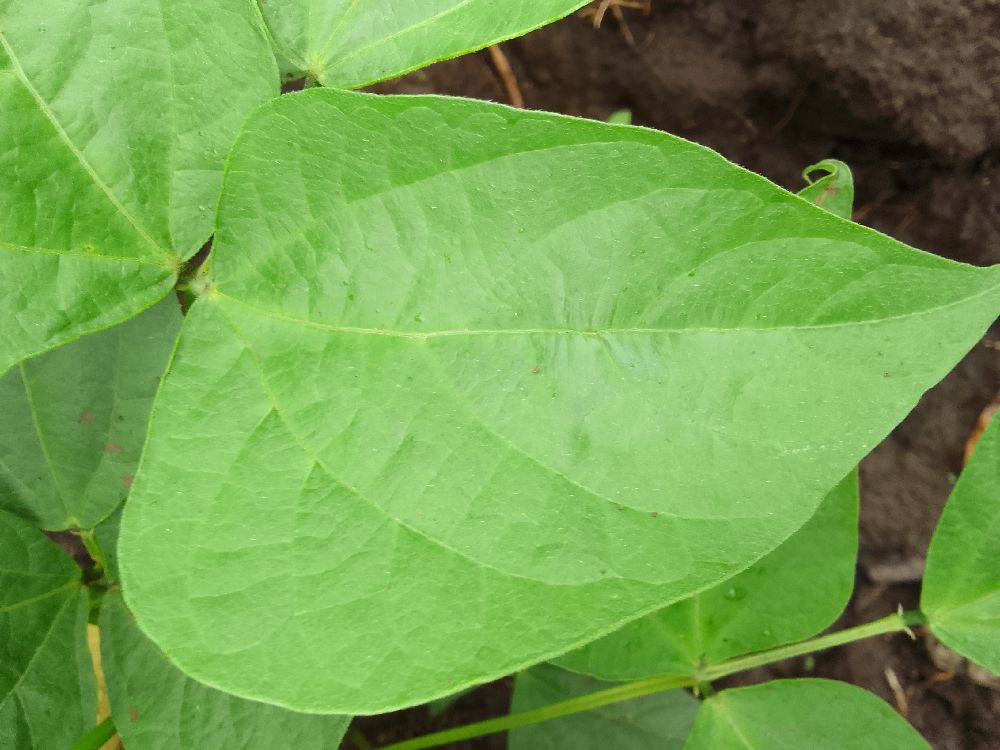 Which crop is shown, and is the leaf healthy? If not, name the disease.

common bean, healthy
